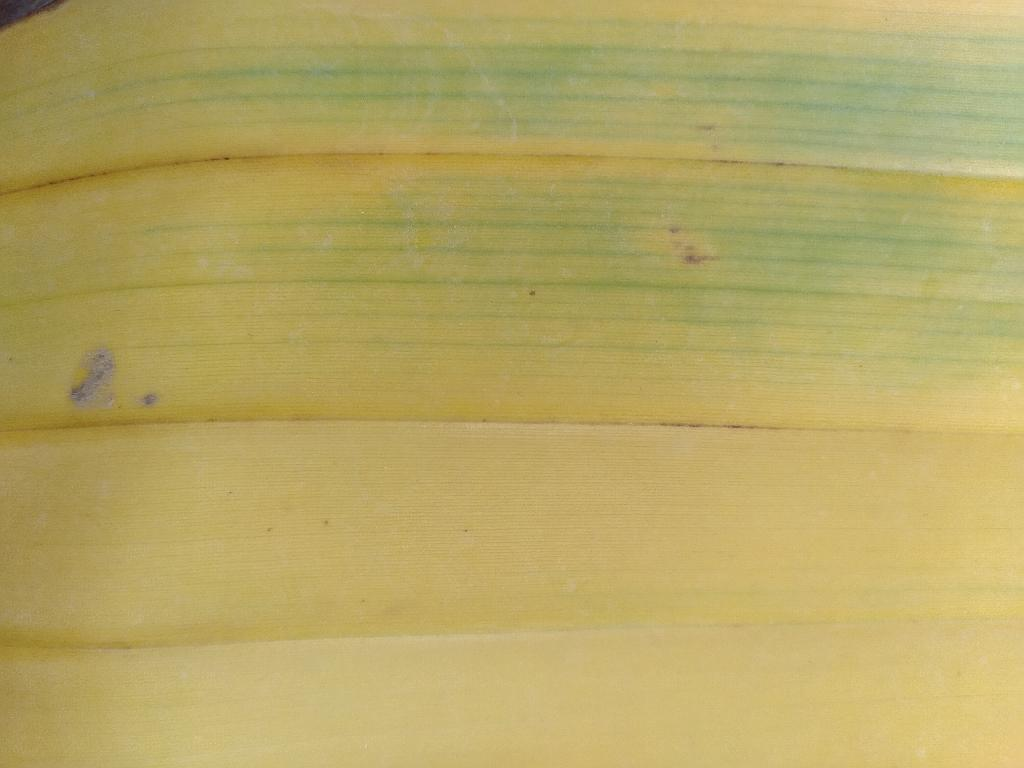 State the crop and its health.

banana, fusarium wilt race 1
